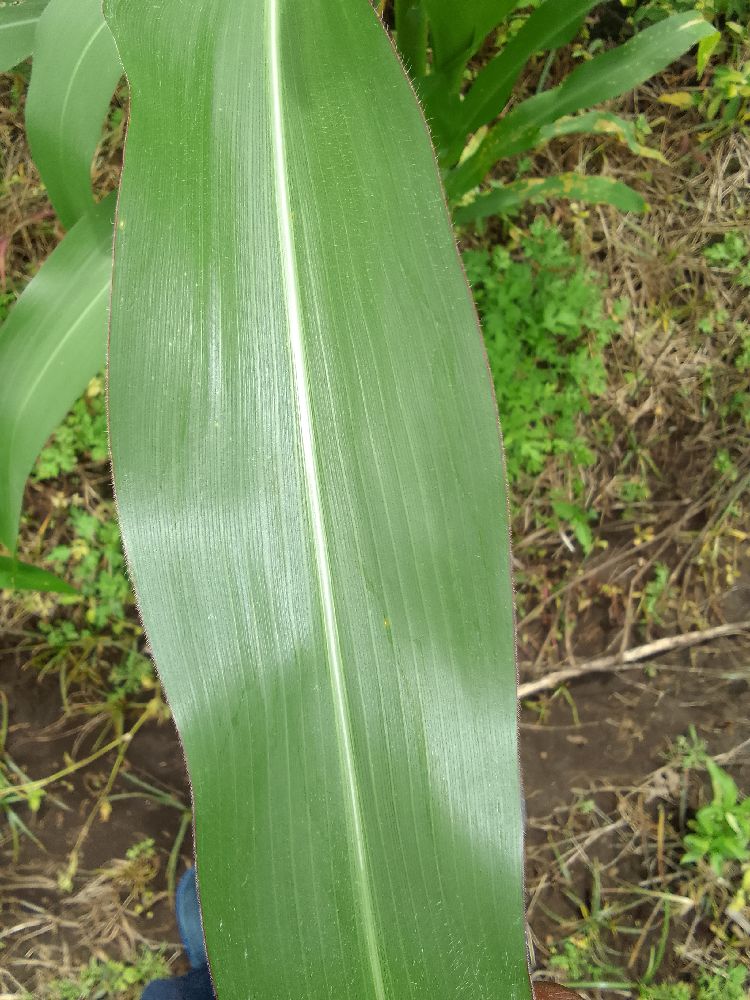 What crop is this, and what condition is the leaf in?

maize, healthy
